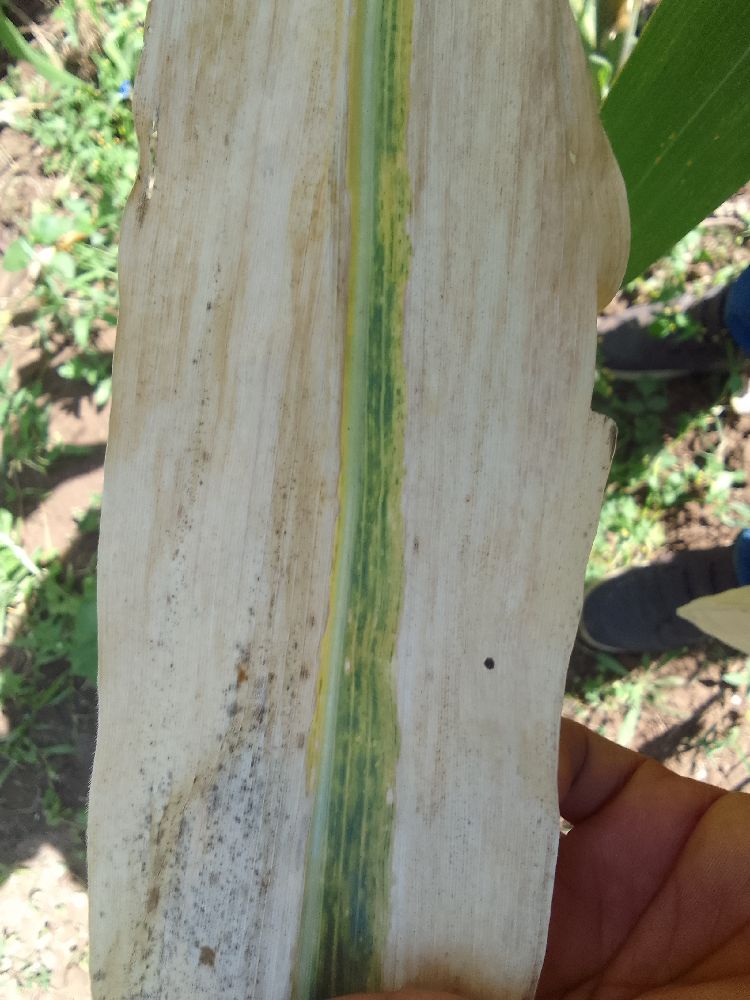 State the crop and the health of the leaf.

maize, maize lethal necrosis
